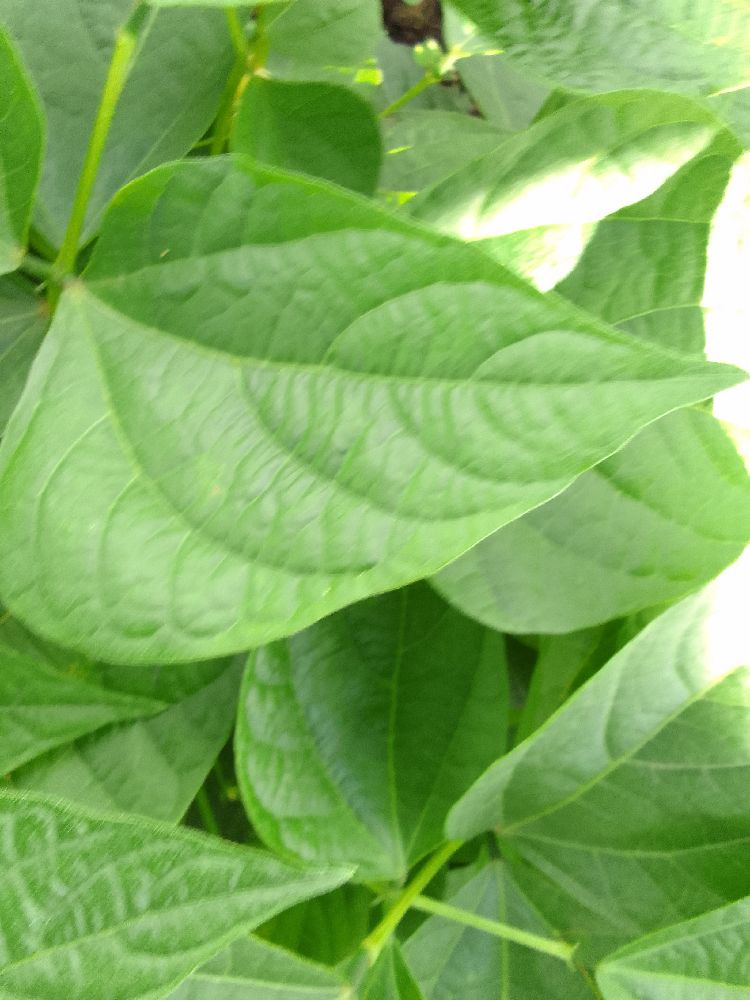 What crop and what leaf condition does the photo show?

common bean, healthy
